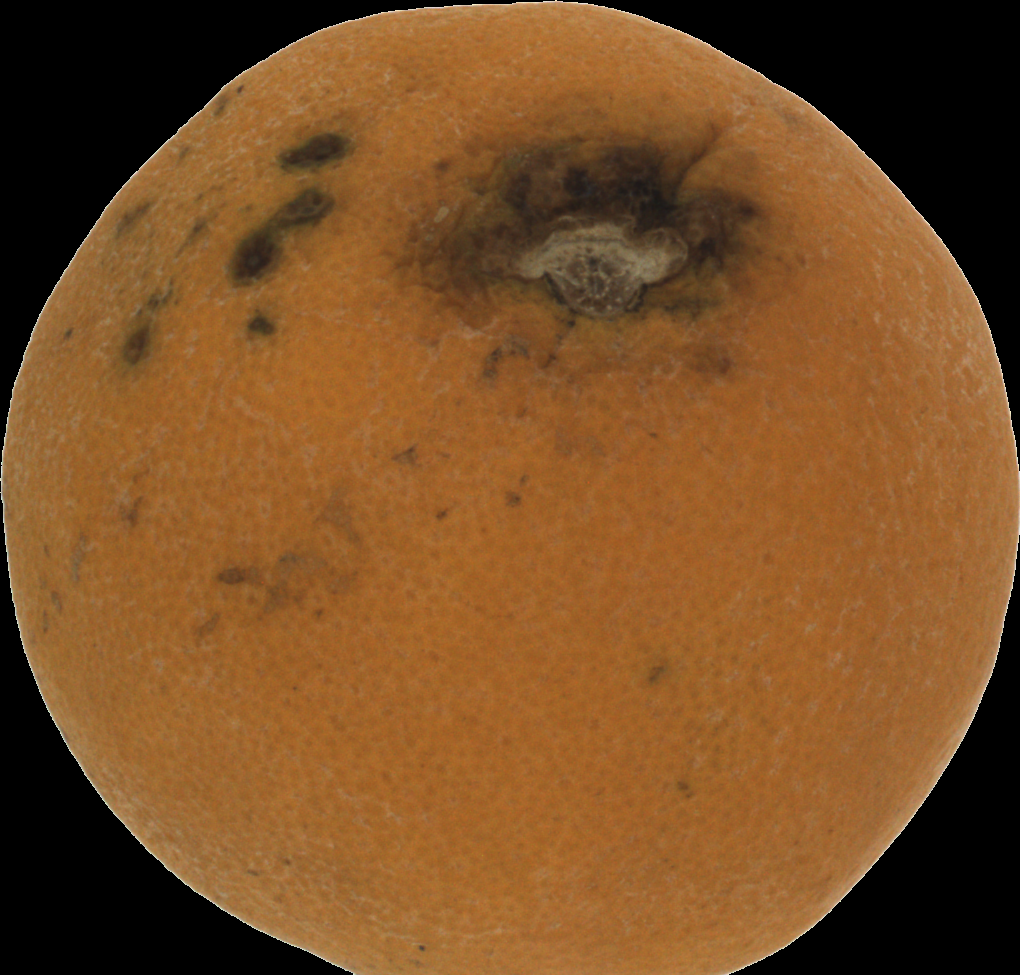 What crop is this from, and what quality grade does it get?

orange, bad
